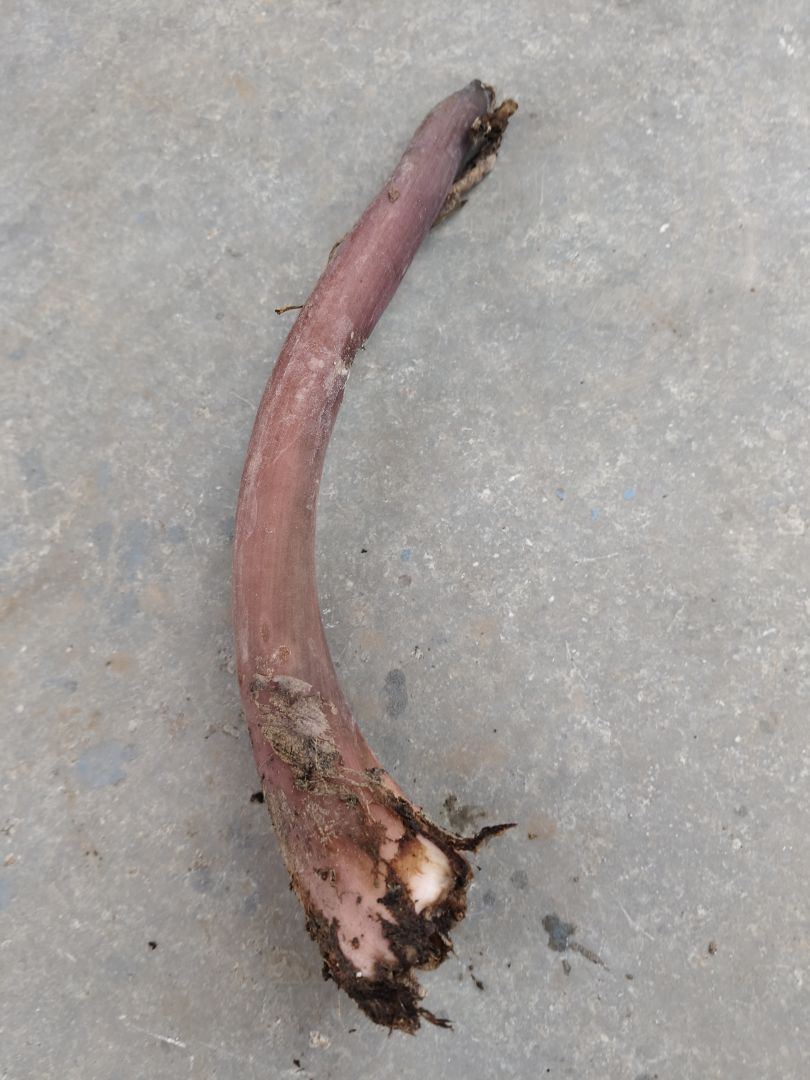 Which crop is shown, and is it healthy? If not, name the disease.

taro, root rot
